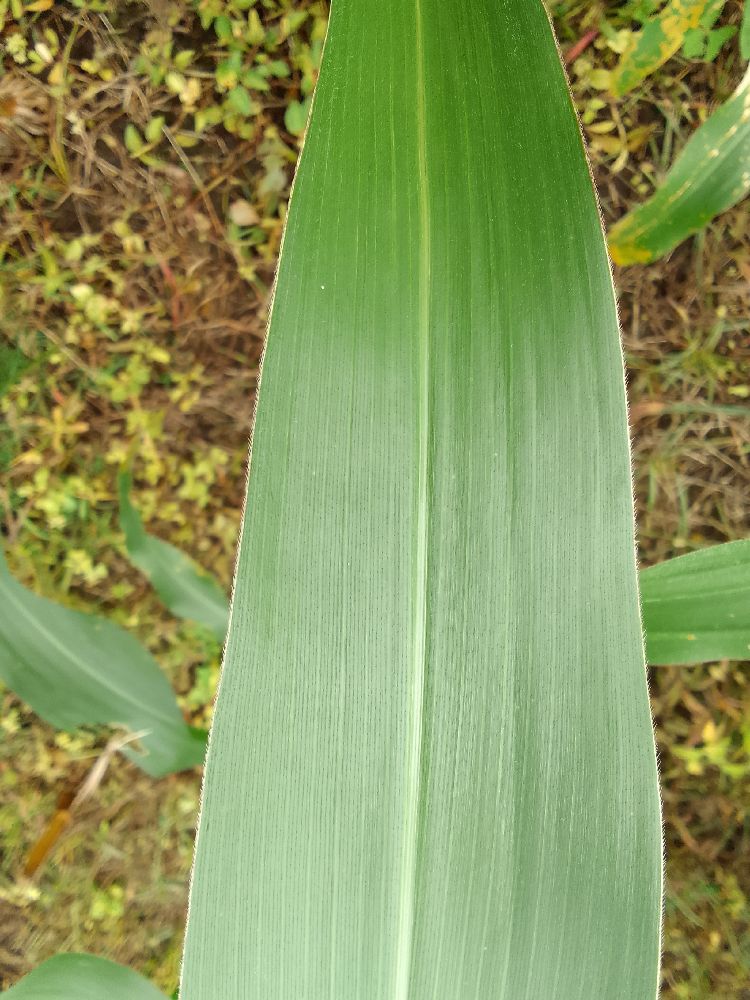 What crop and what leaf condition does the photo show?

maize, healthy
